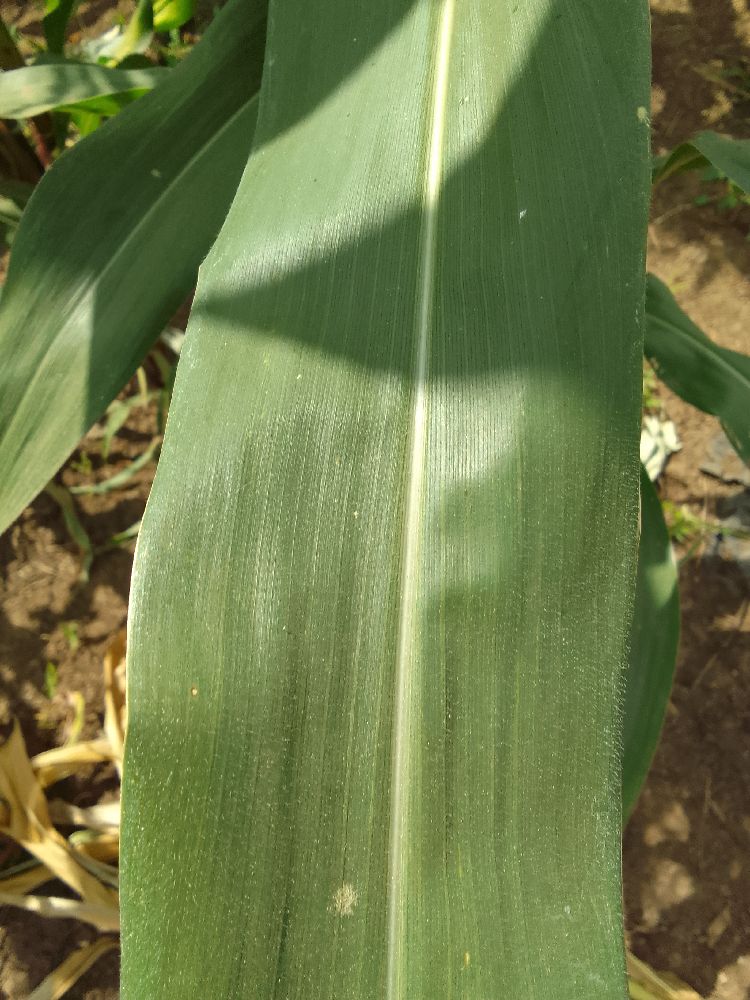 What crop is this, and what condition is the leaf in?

maize, healthy
